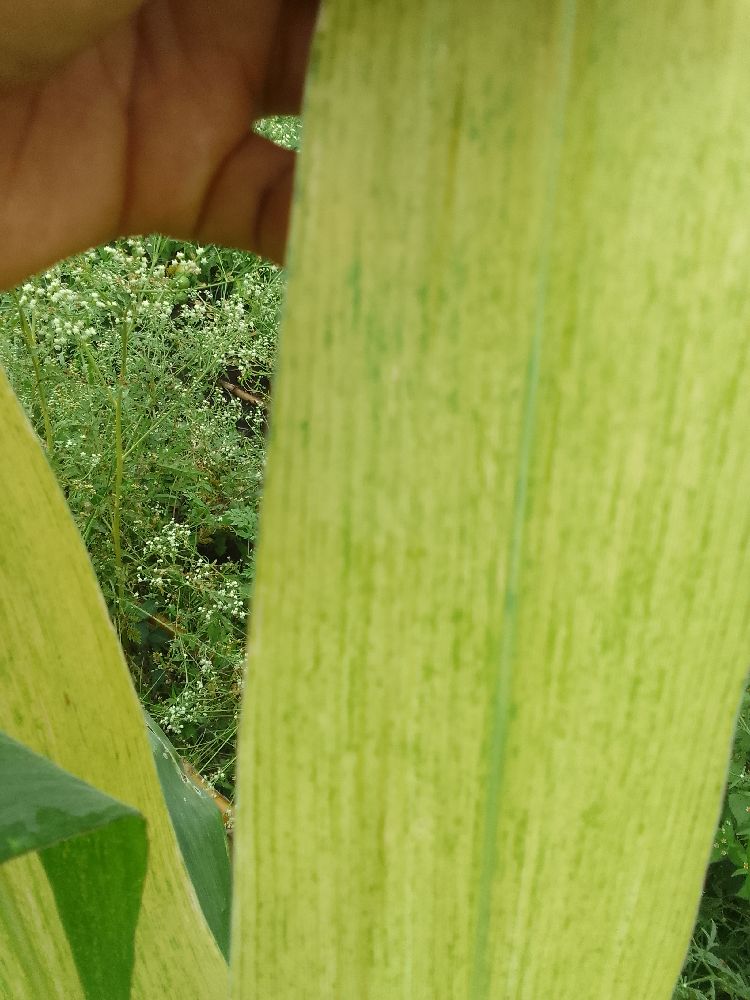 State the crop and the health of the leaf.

maize, maize lethal necrosis
